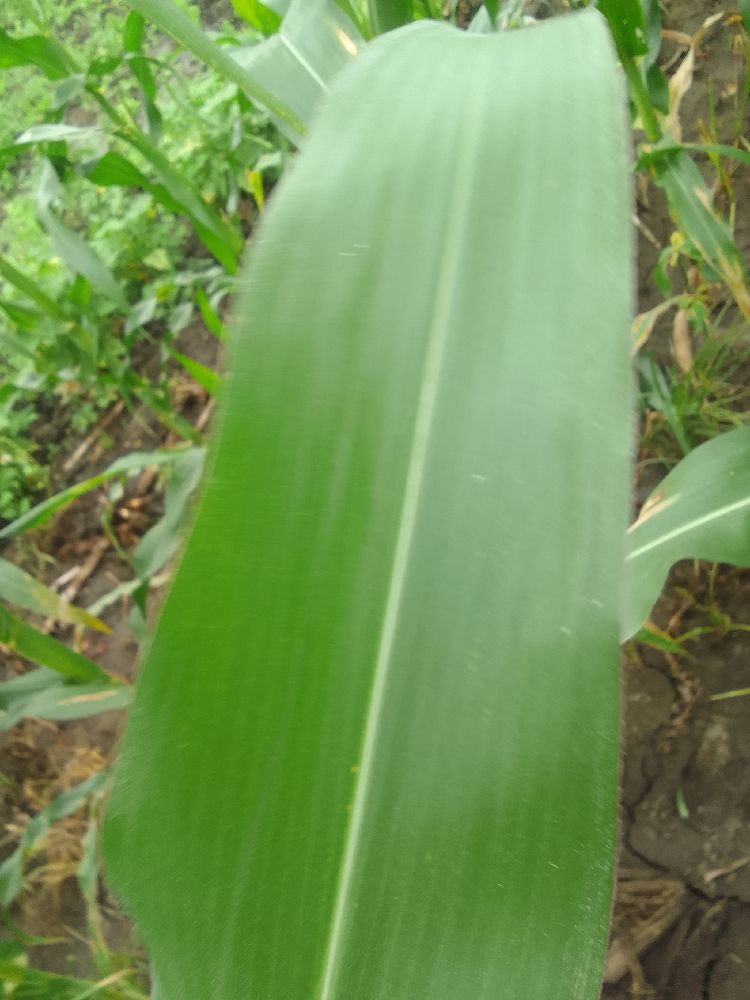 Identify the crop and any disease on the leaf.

maize, healthy
